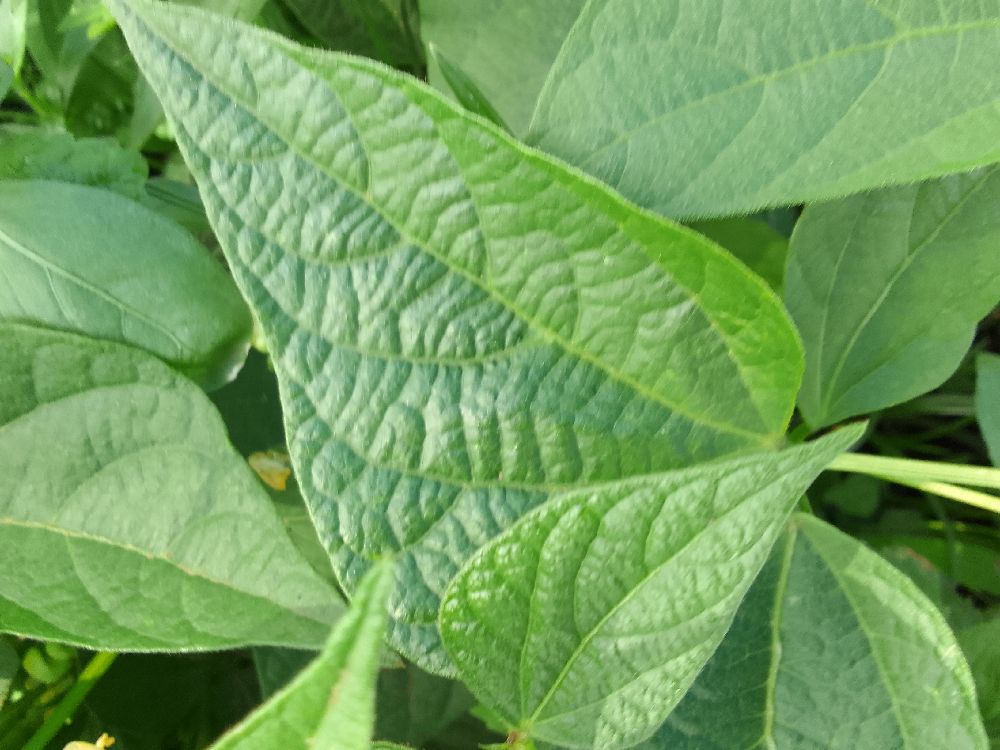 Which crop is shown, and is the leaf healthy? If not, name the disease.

common bean, healthy
